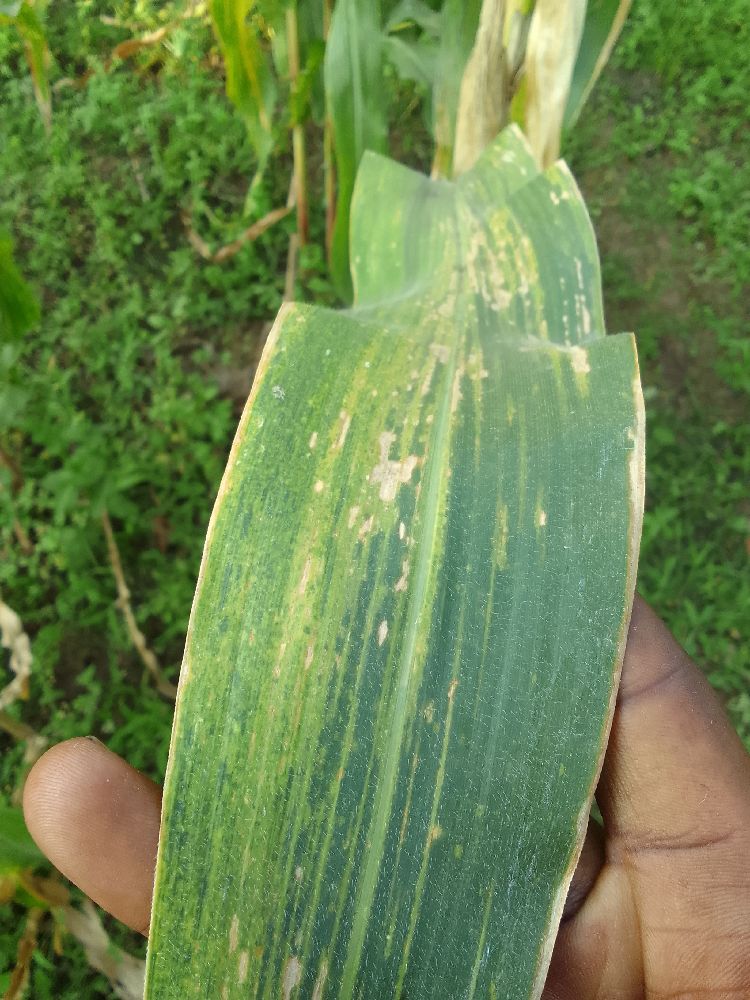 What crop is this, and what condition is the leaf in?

maize, maize lethal necrosis
